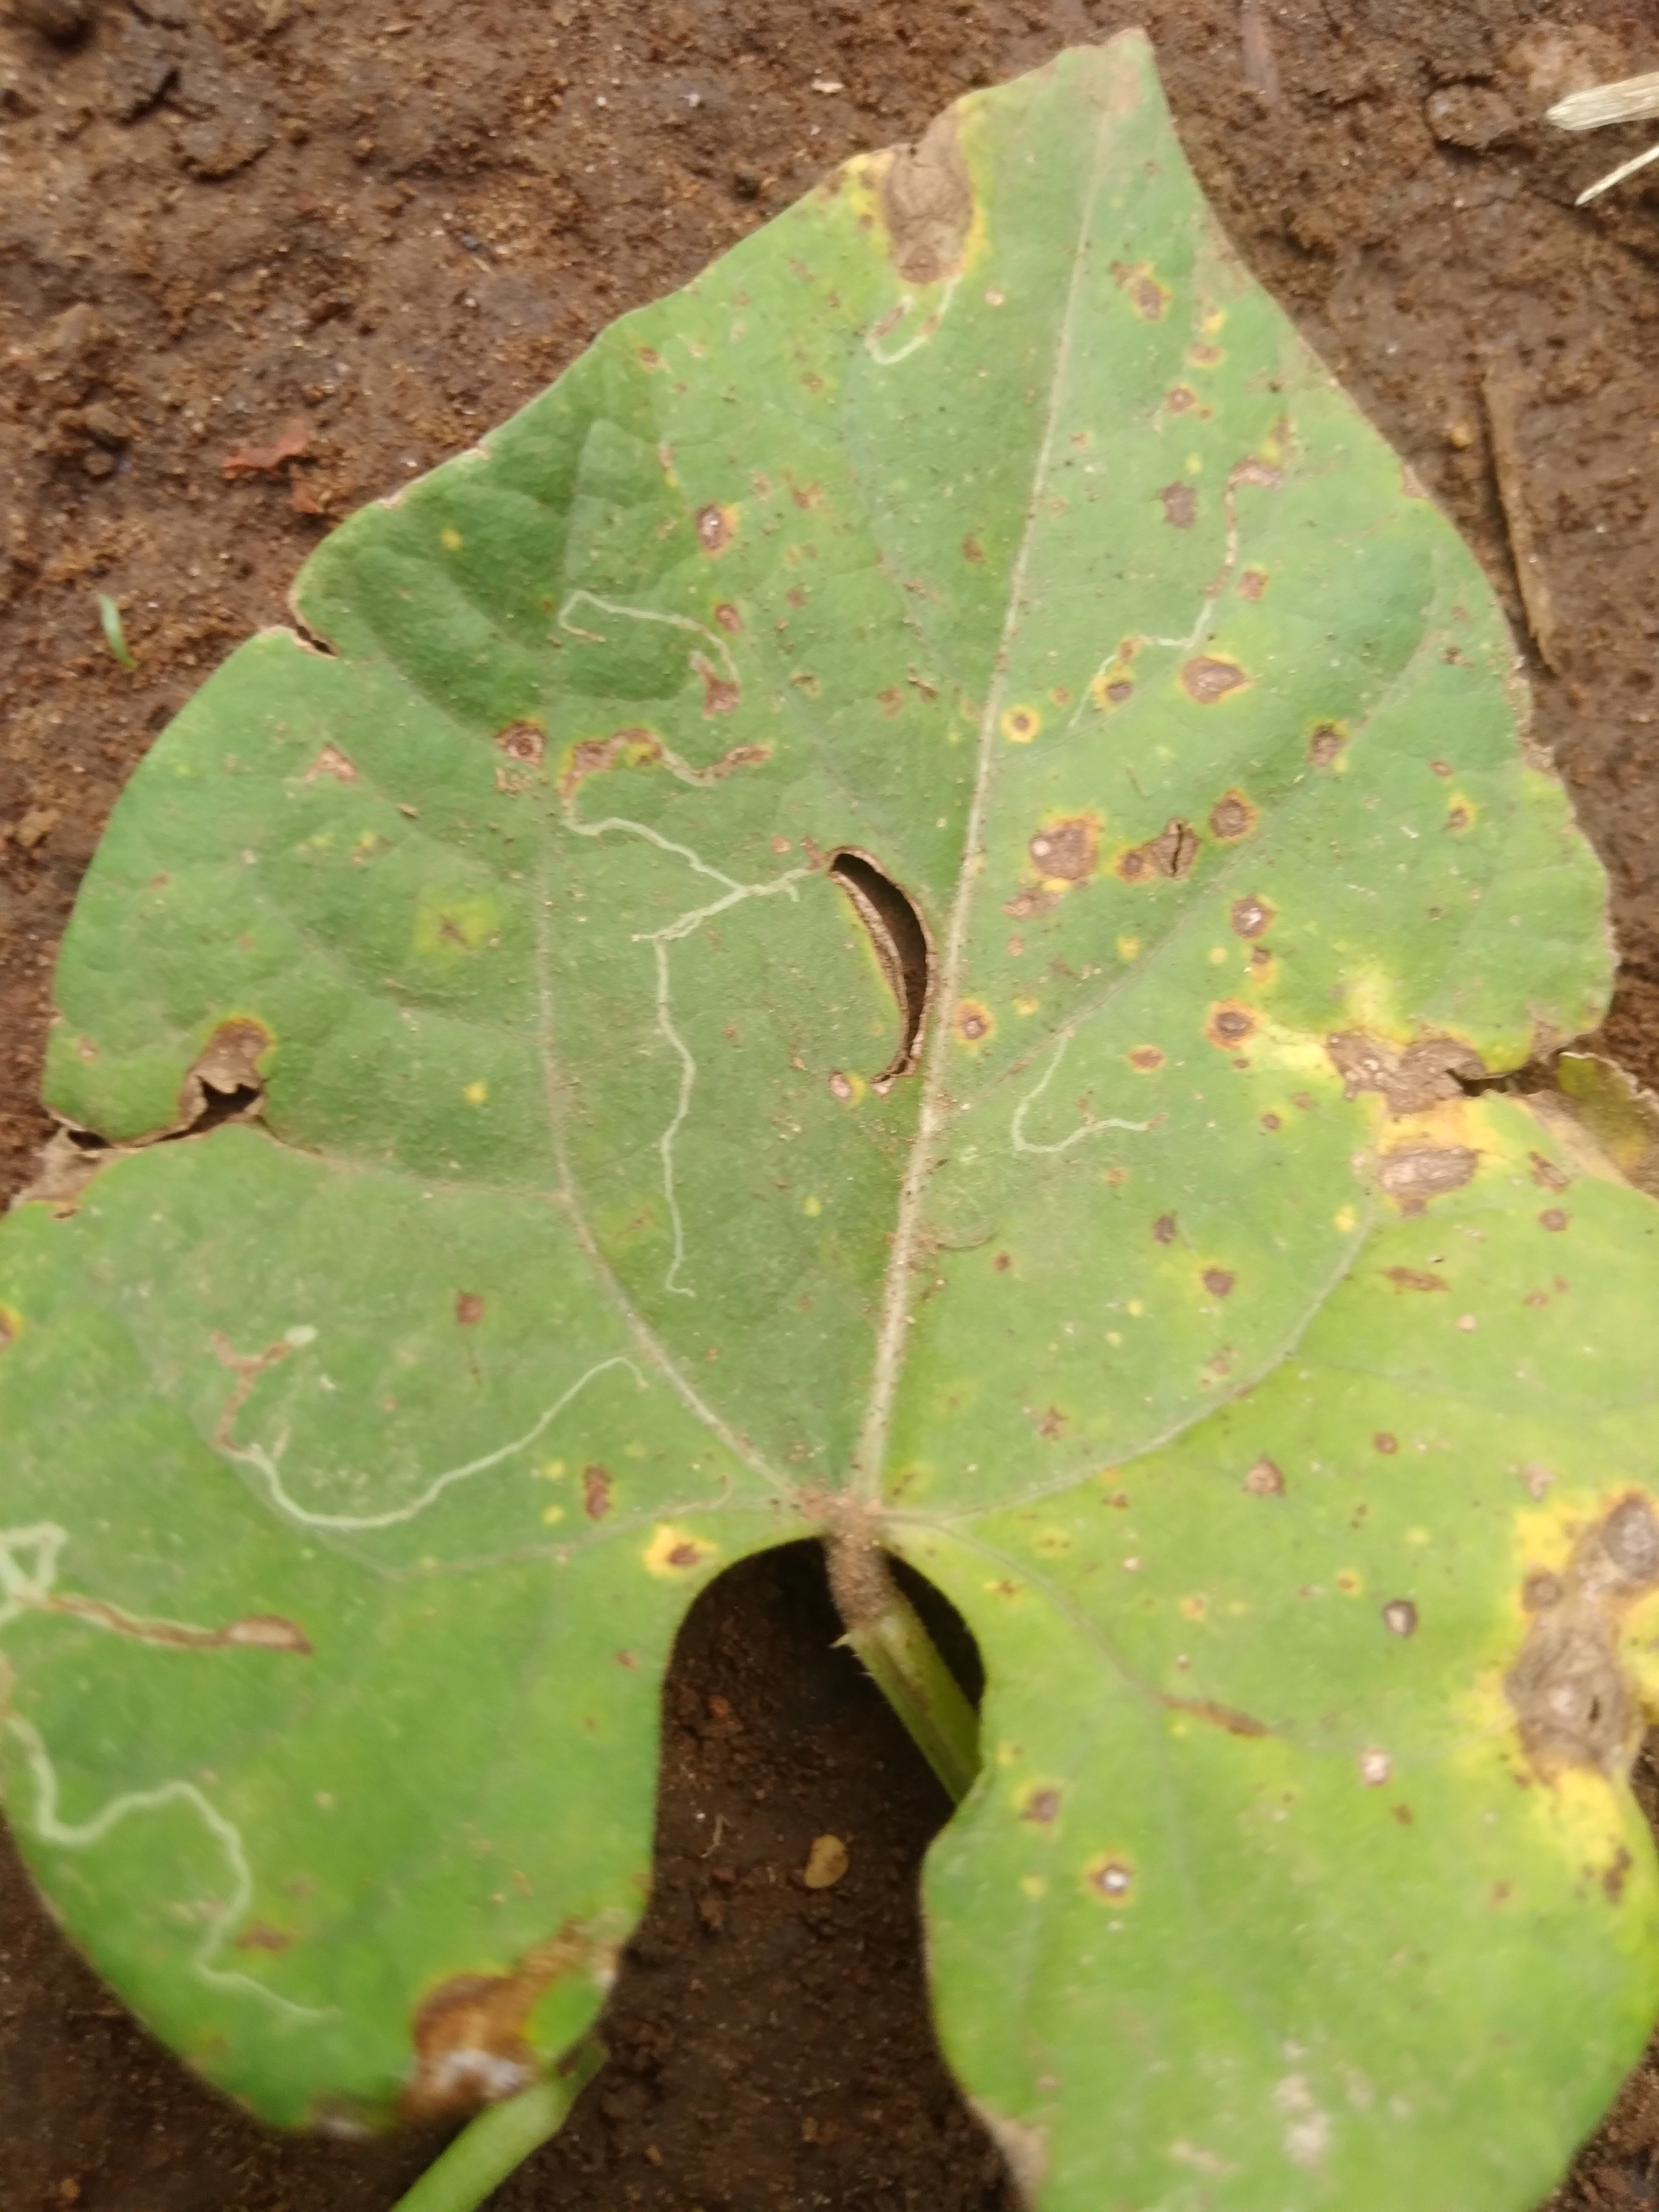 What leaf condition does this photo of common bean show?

rust
